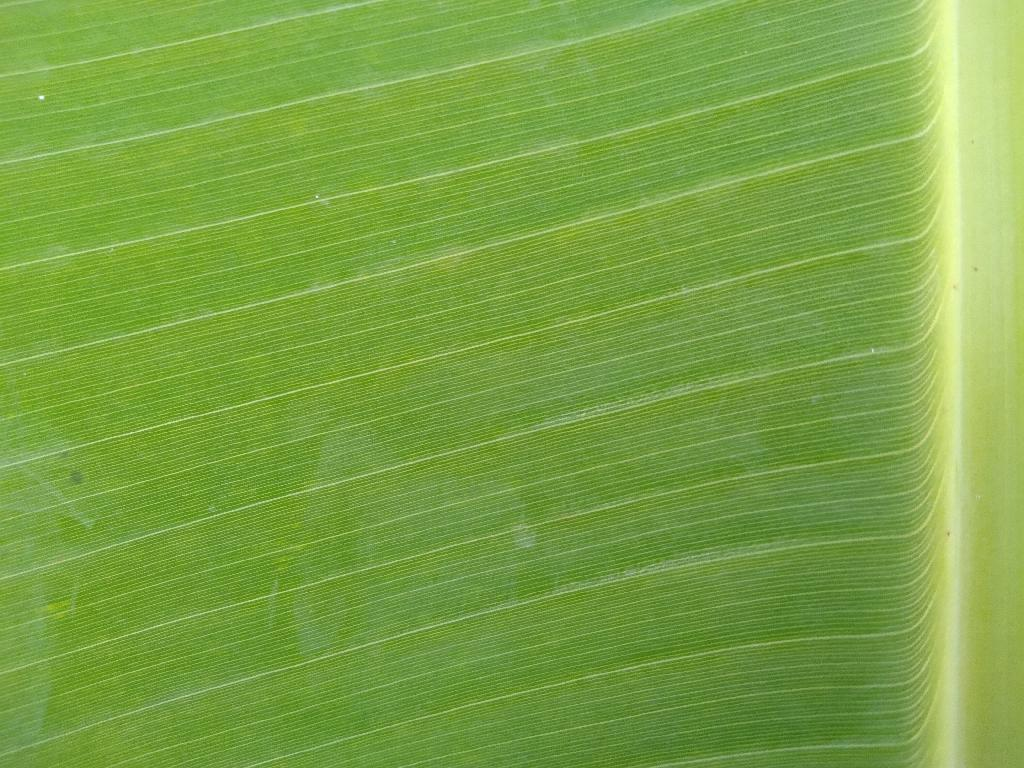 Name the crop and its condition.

banana, healthy
